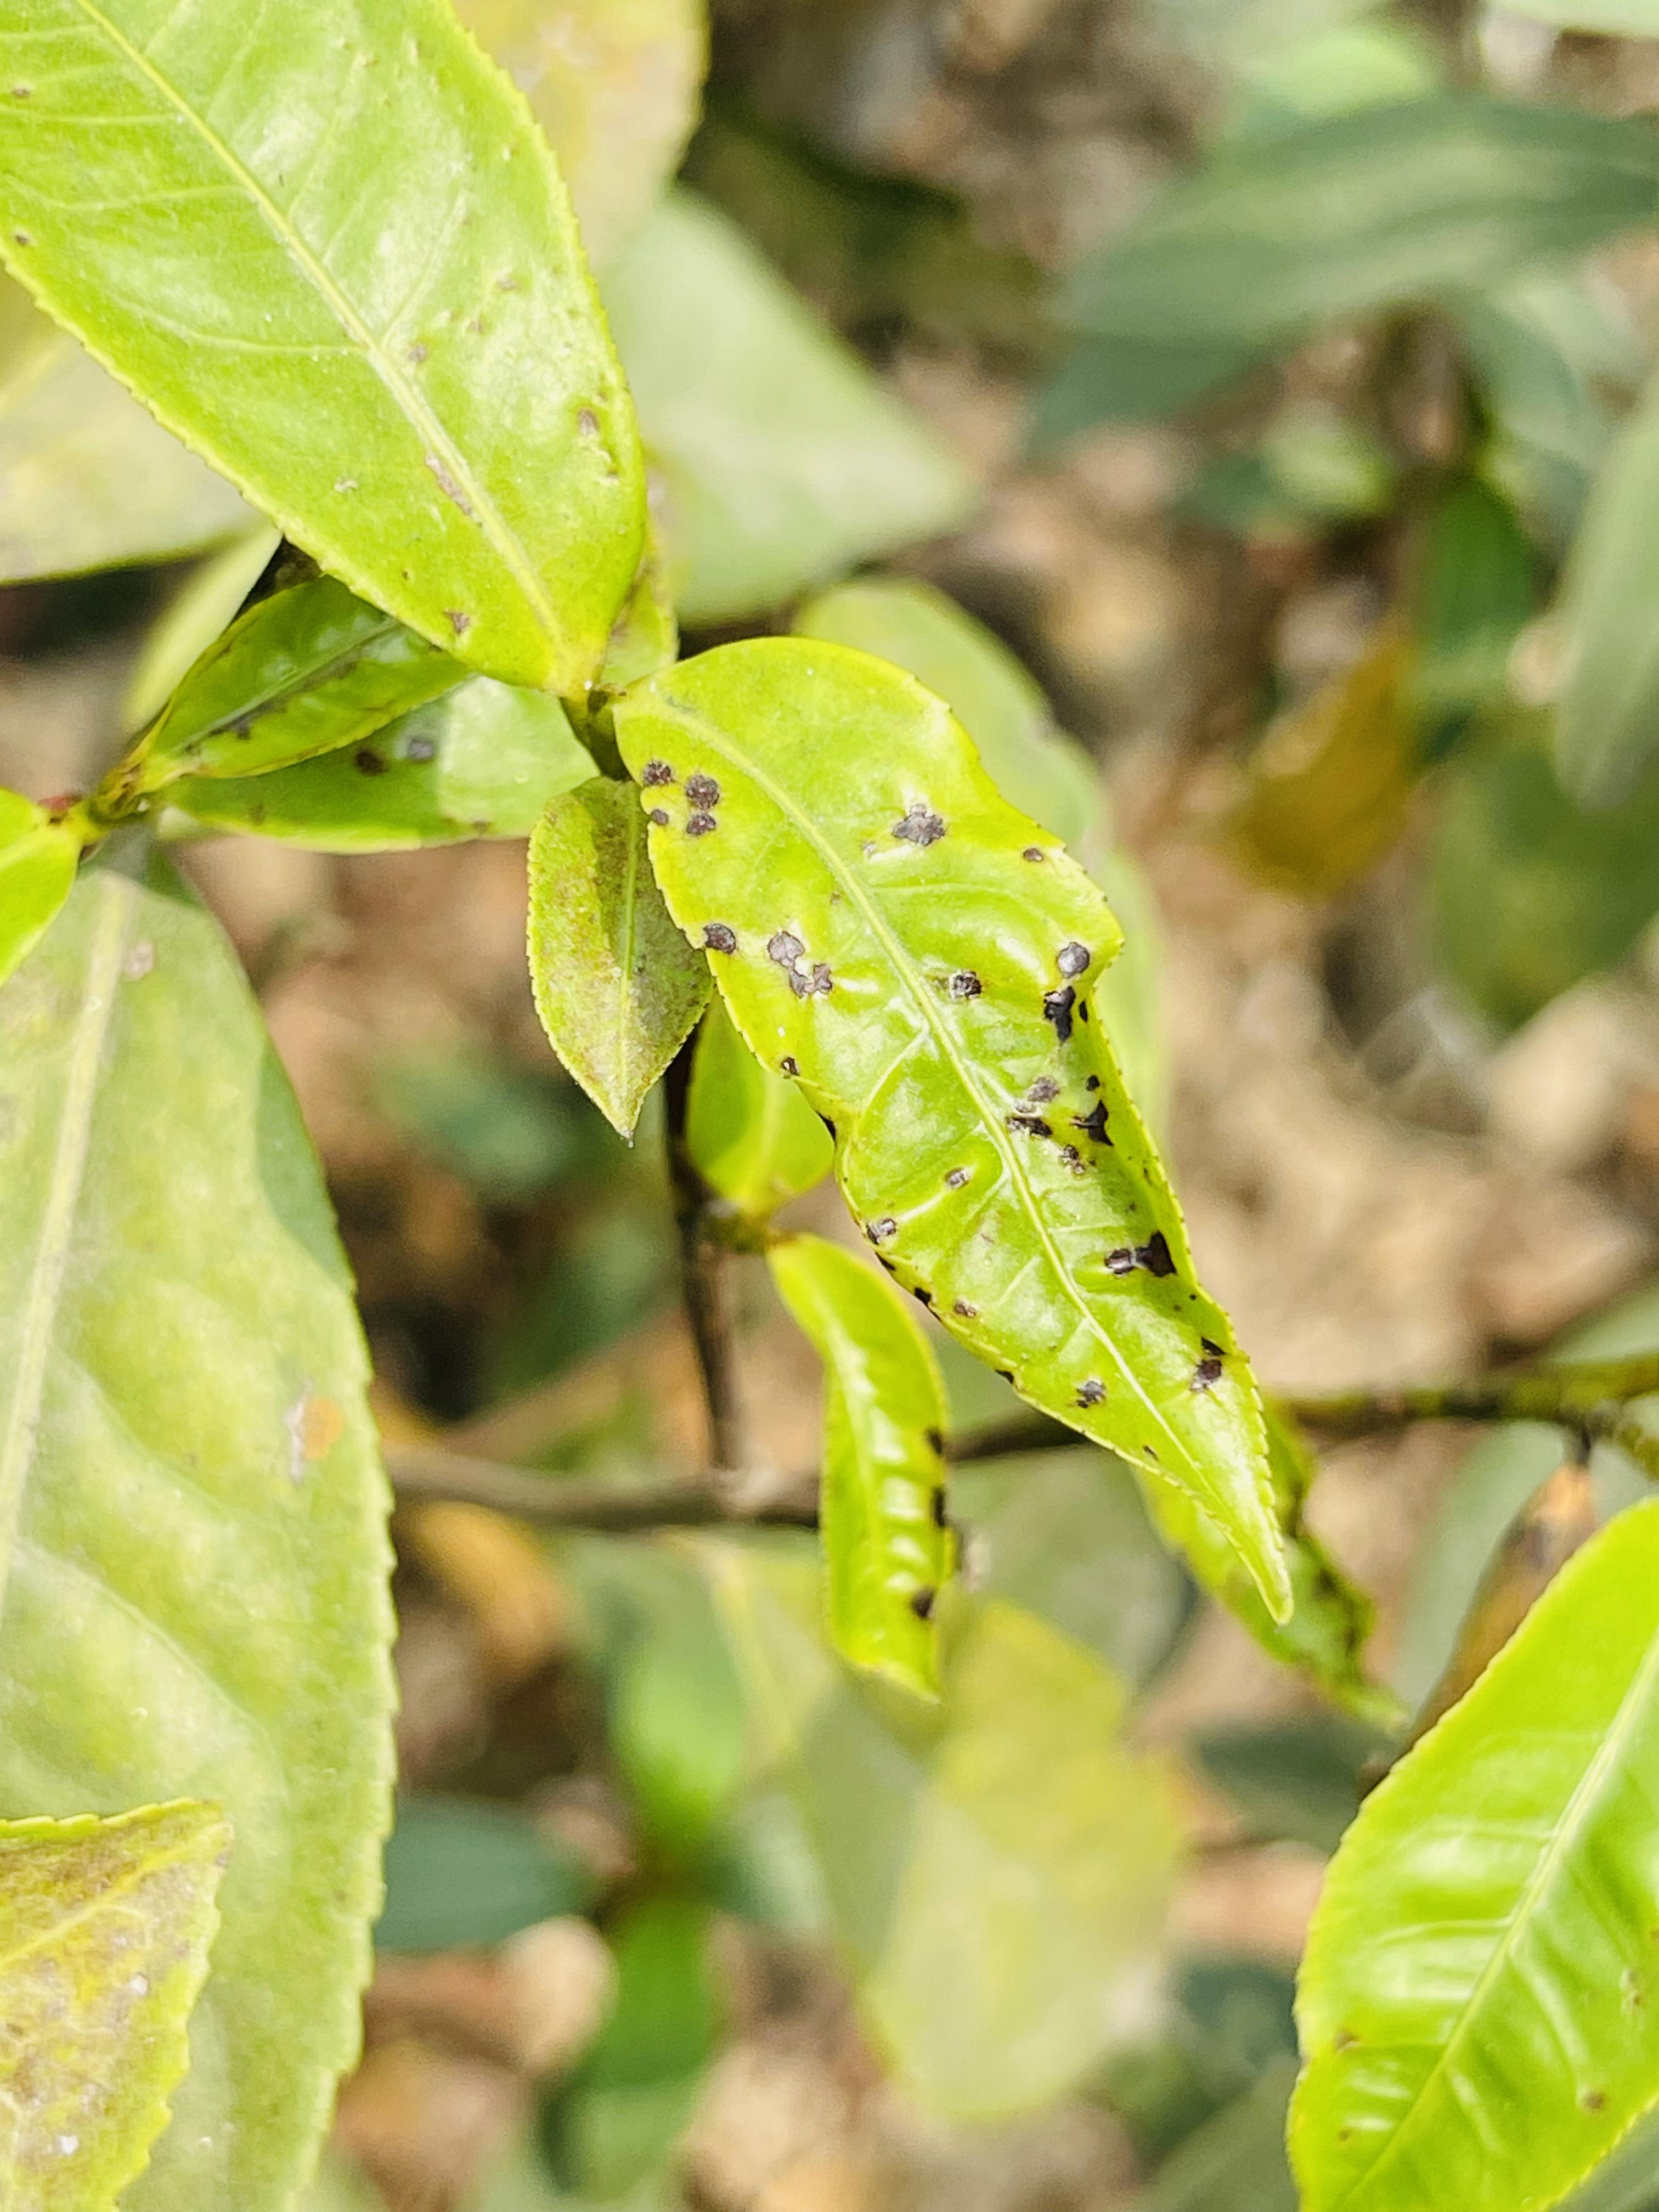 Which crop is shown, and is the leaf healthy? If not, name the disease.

tea, helopeltis
